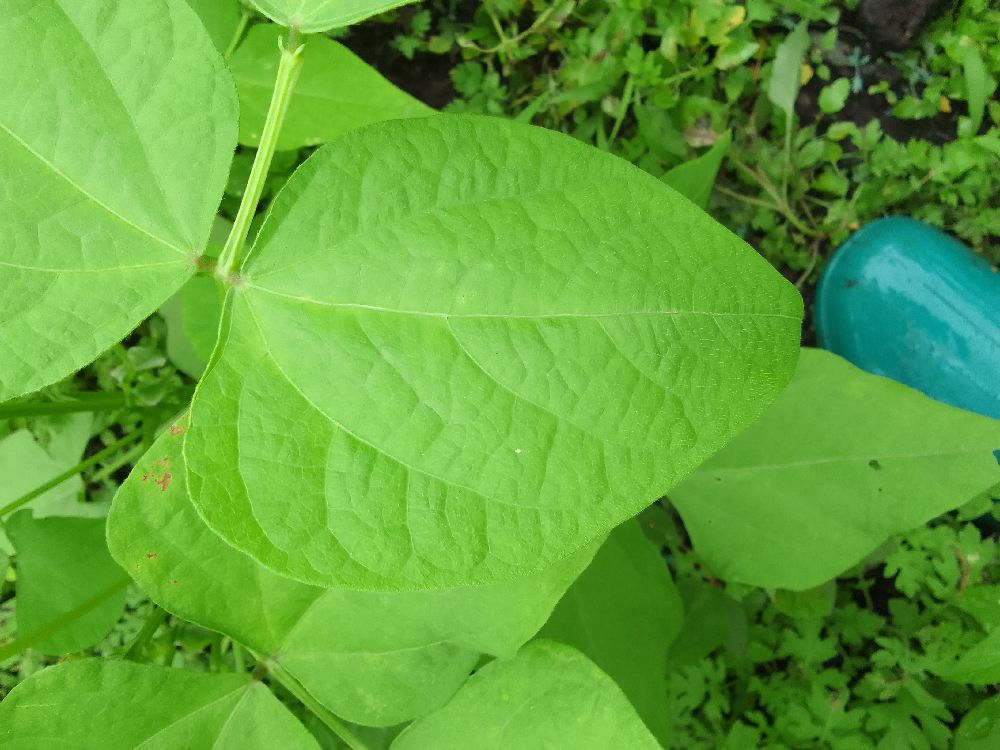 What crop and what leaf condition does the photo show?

common bean, healthy
